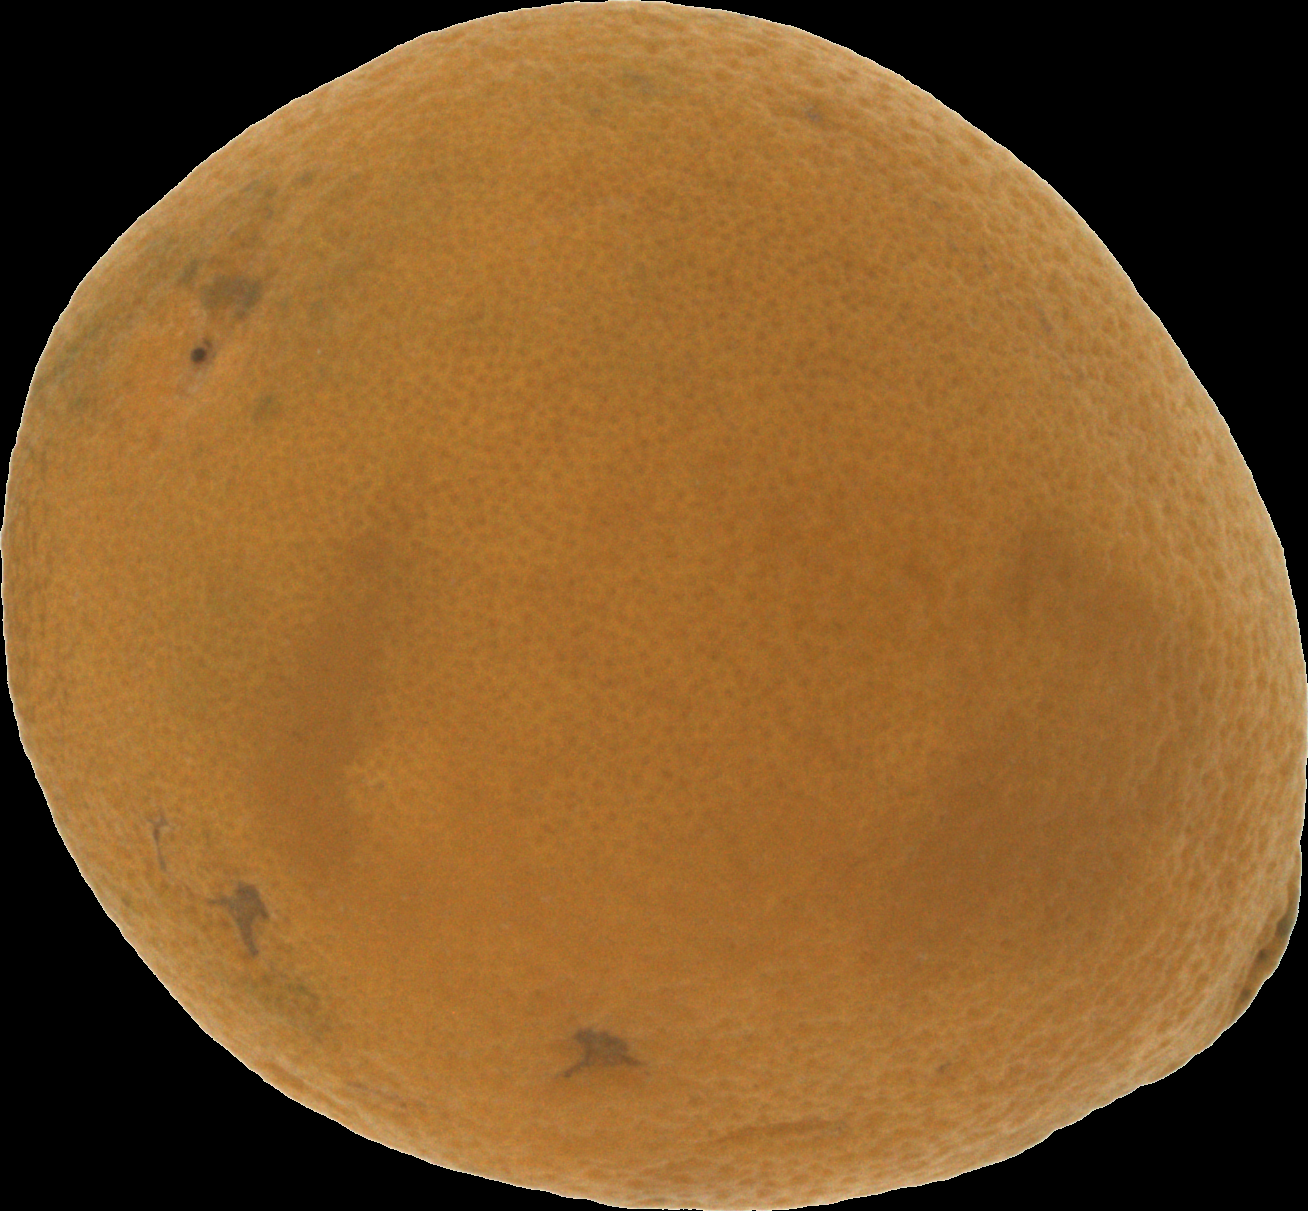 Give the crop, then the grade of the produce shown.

orange, bad
